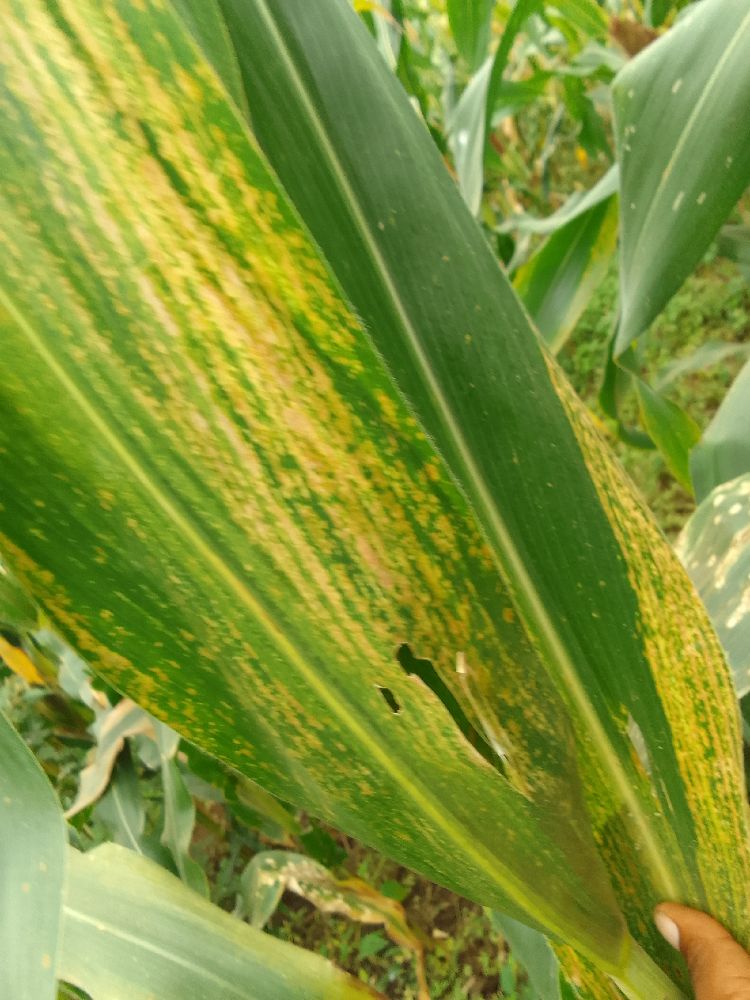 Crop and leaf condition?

maize, maize lethal necrosis
